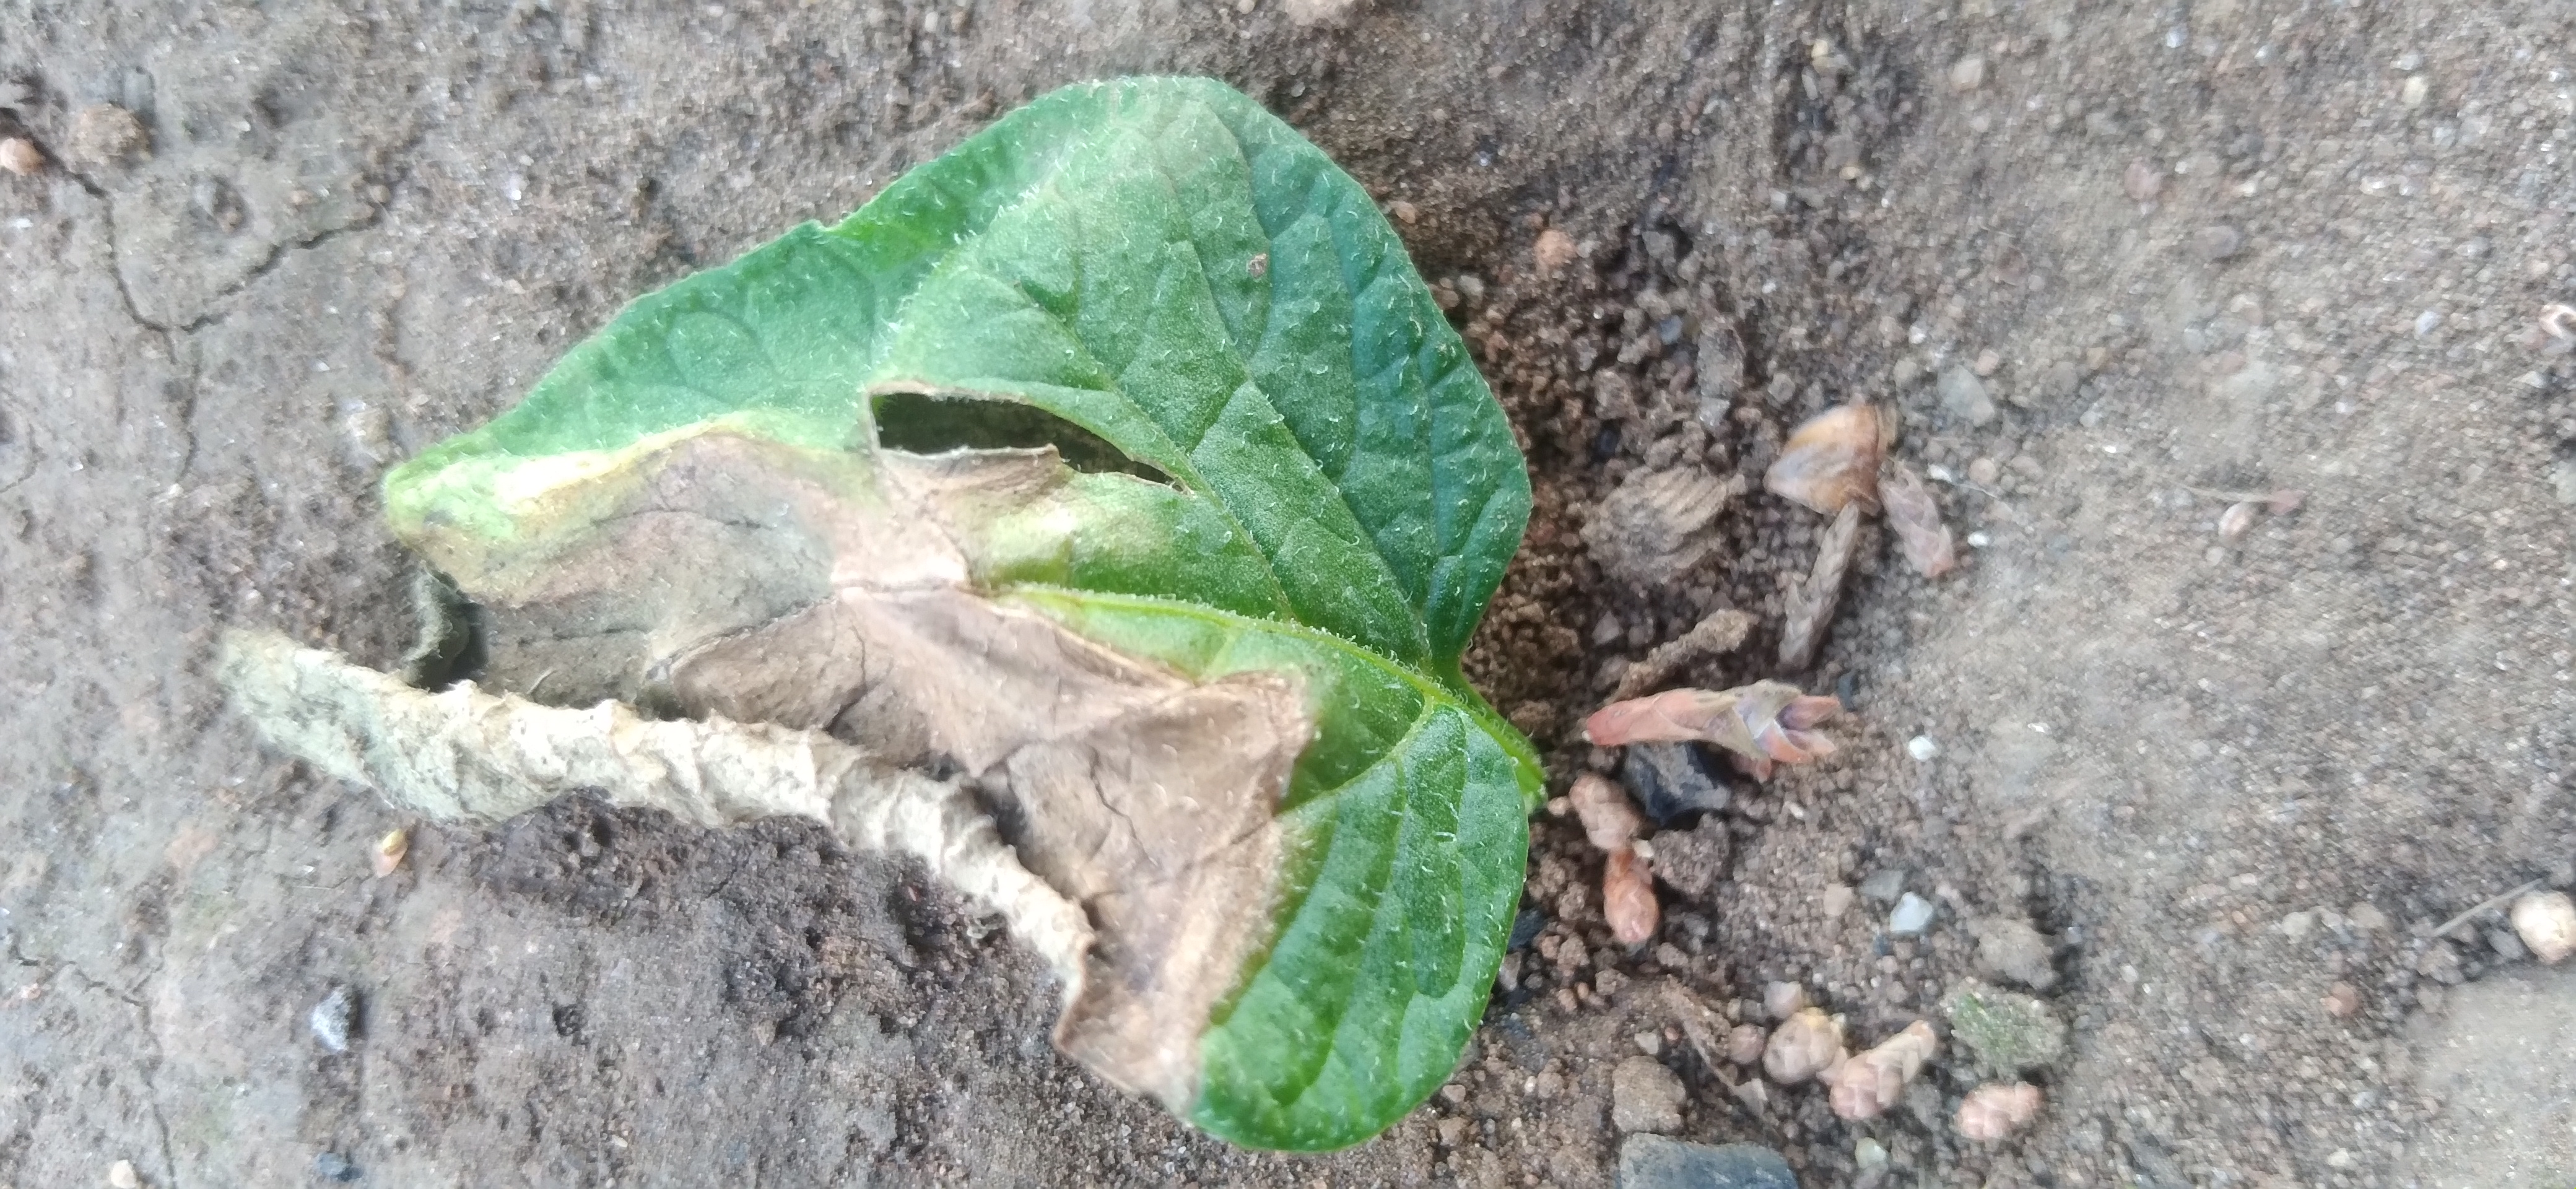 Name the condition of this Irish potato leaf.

early blight
